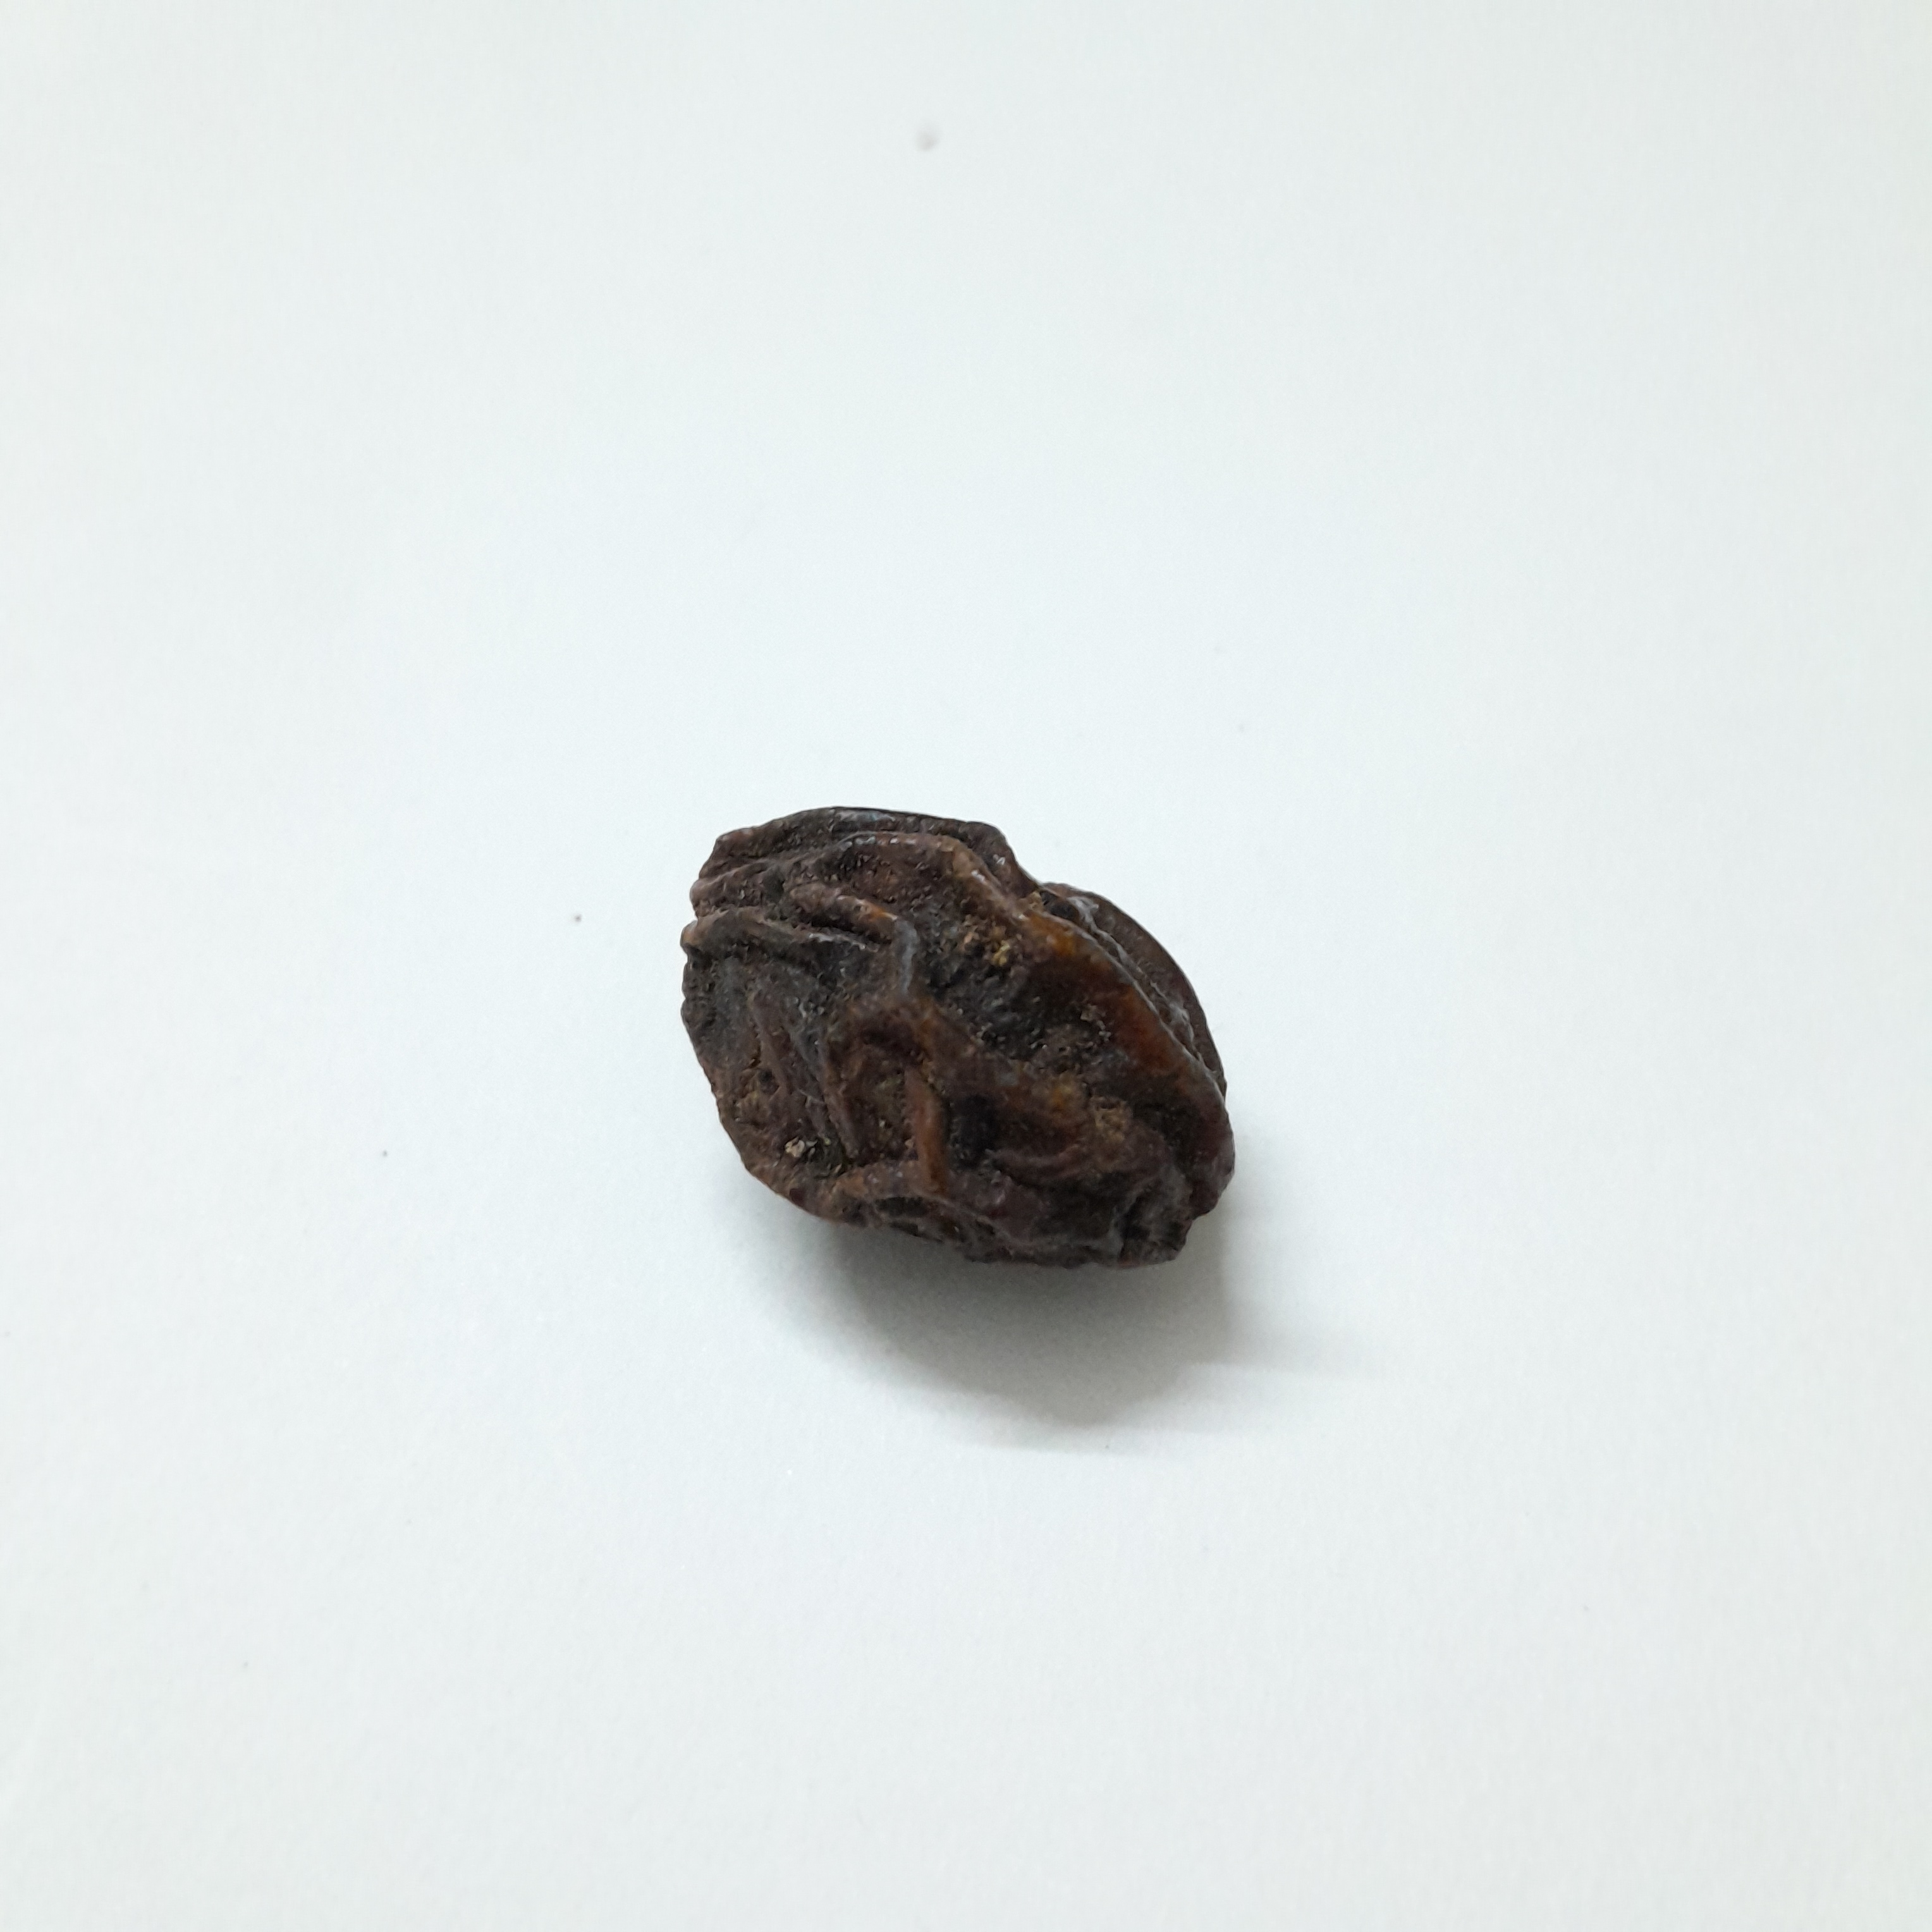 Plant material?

kadukharik
